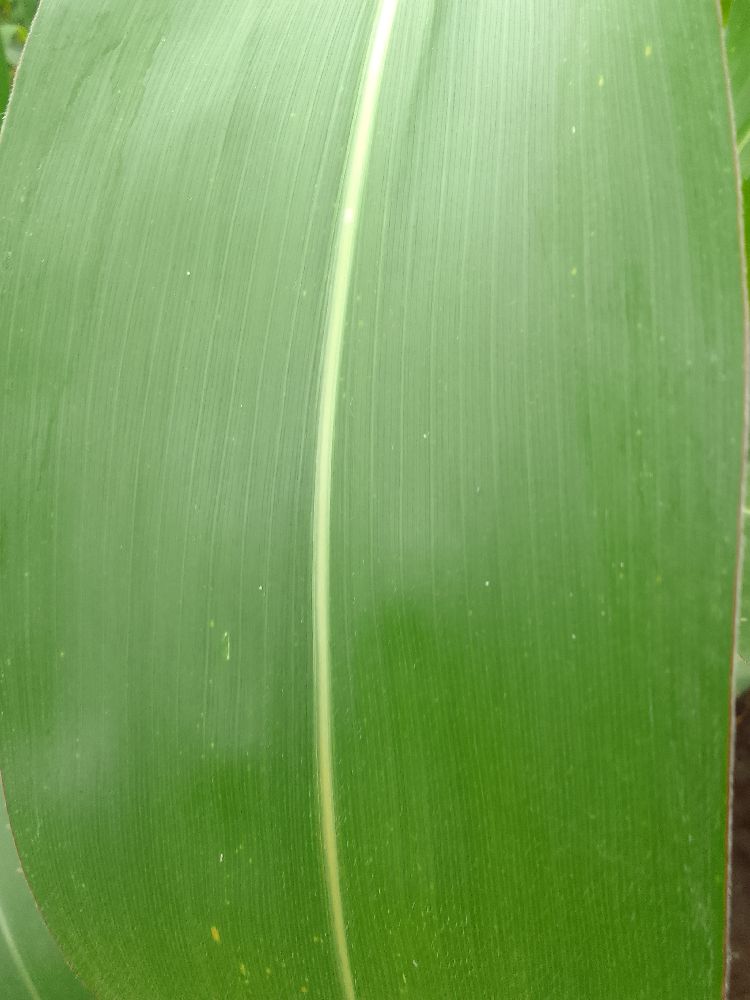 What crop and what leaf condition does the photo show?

maize, healthy
